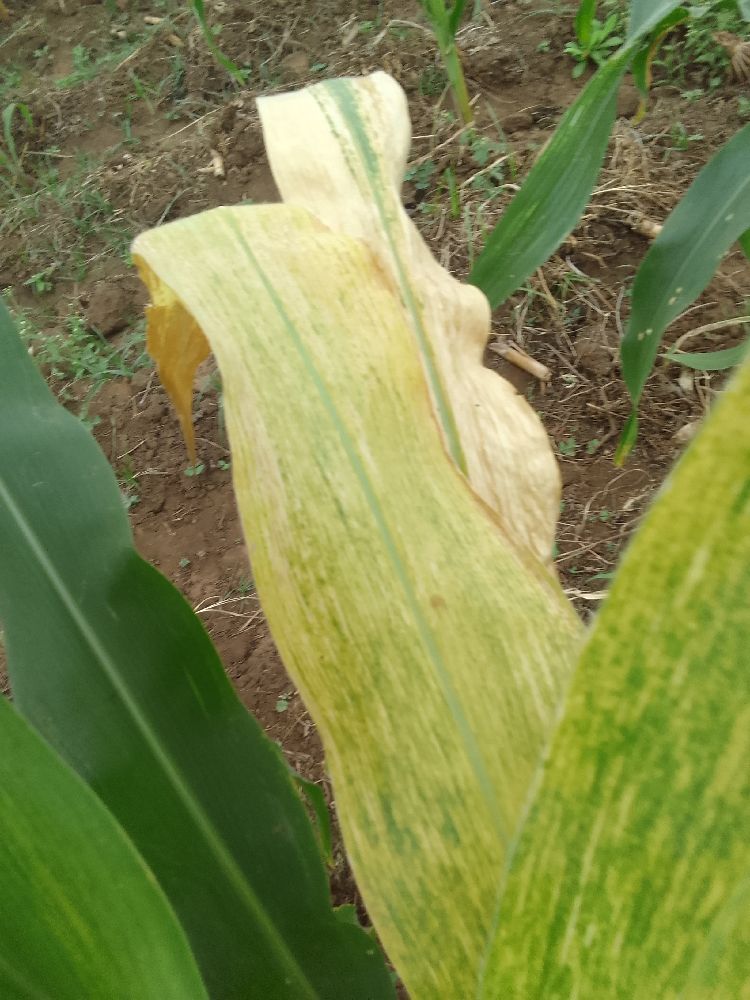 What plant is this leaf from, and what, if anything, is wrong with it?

maize, maize lethal necrosis
